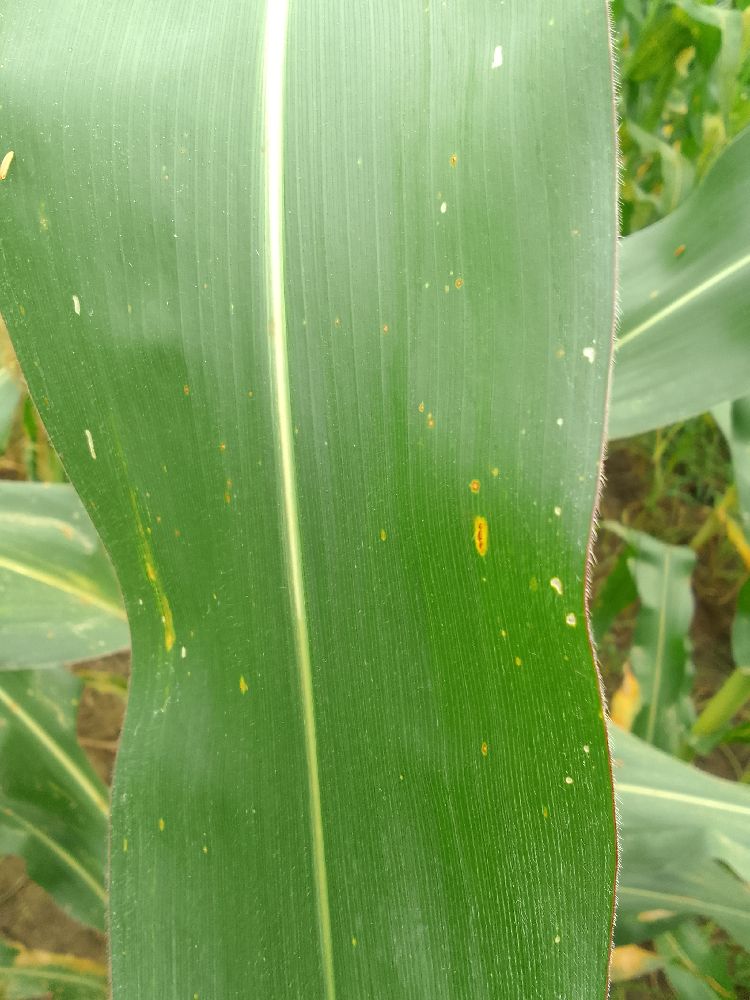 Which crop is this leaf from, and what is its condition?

maize, healthy
